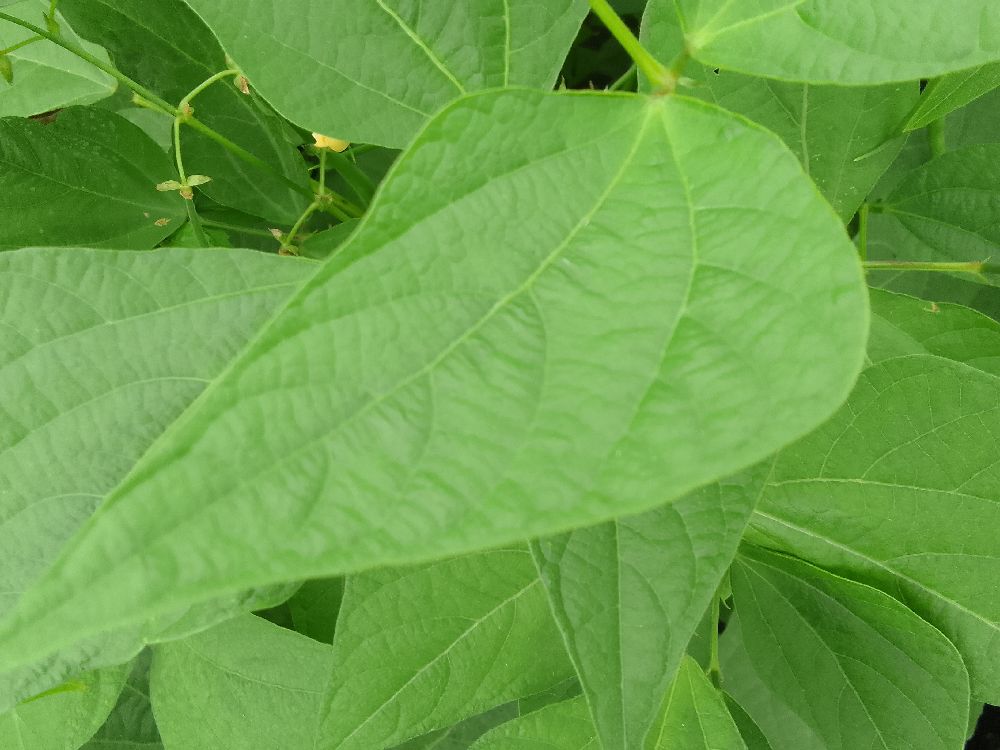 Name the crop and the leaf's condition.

common bean, healthy
